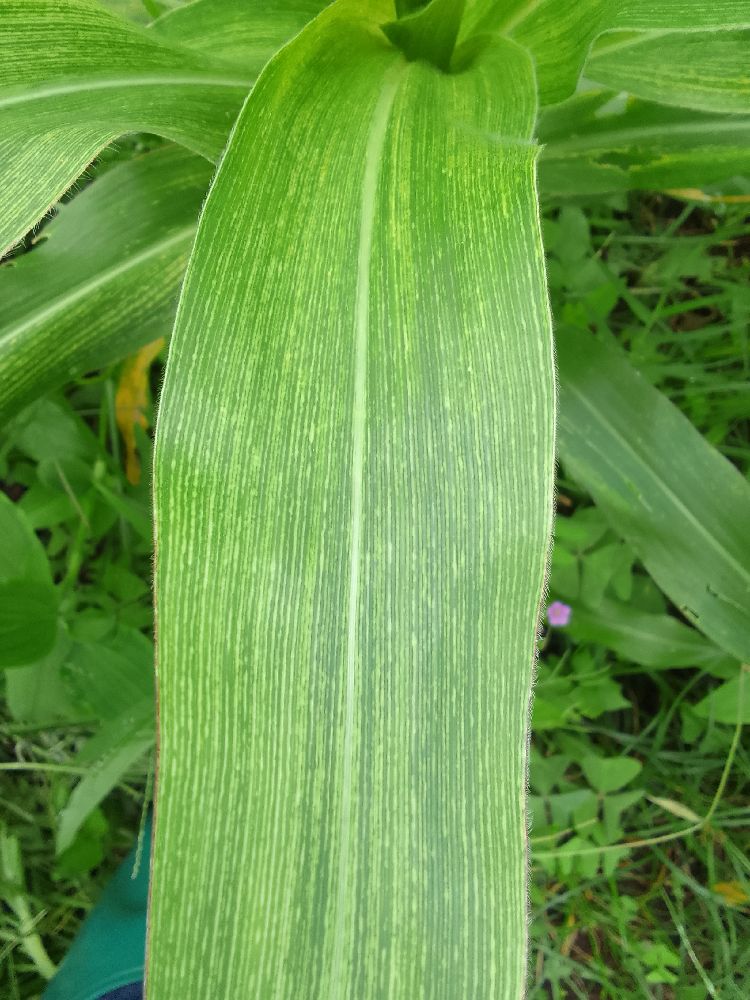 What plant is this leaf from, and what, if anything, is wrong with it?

maize, maize streak virus
